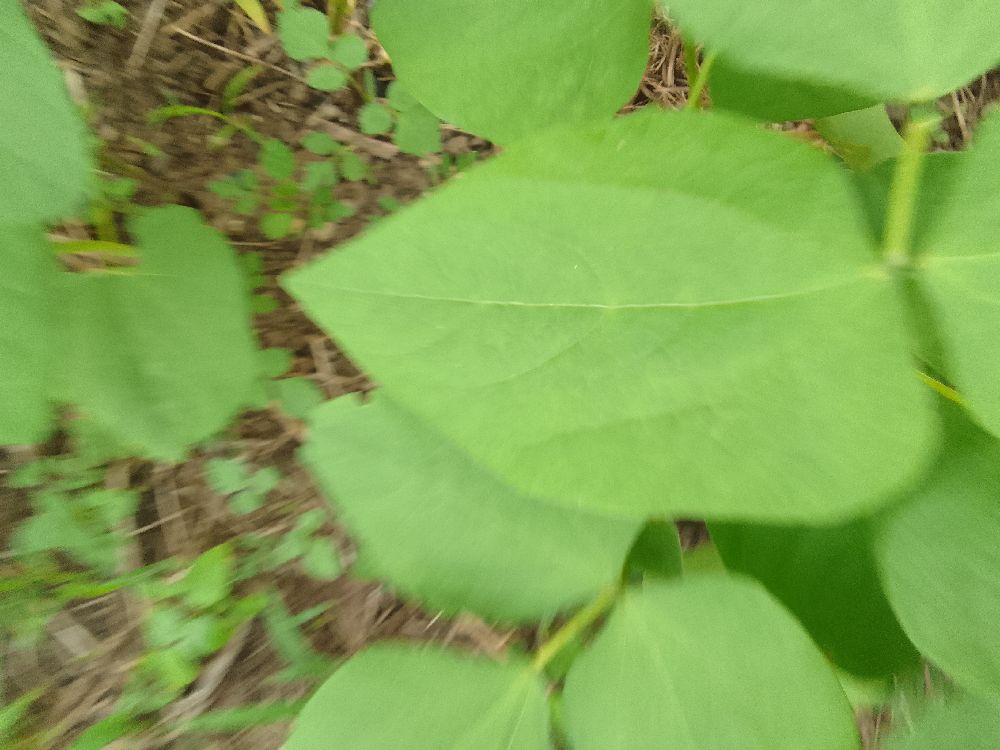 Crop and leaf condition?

common bean, healthy
